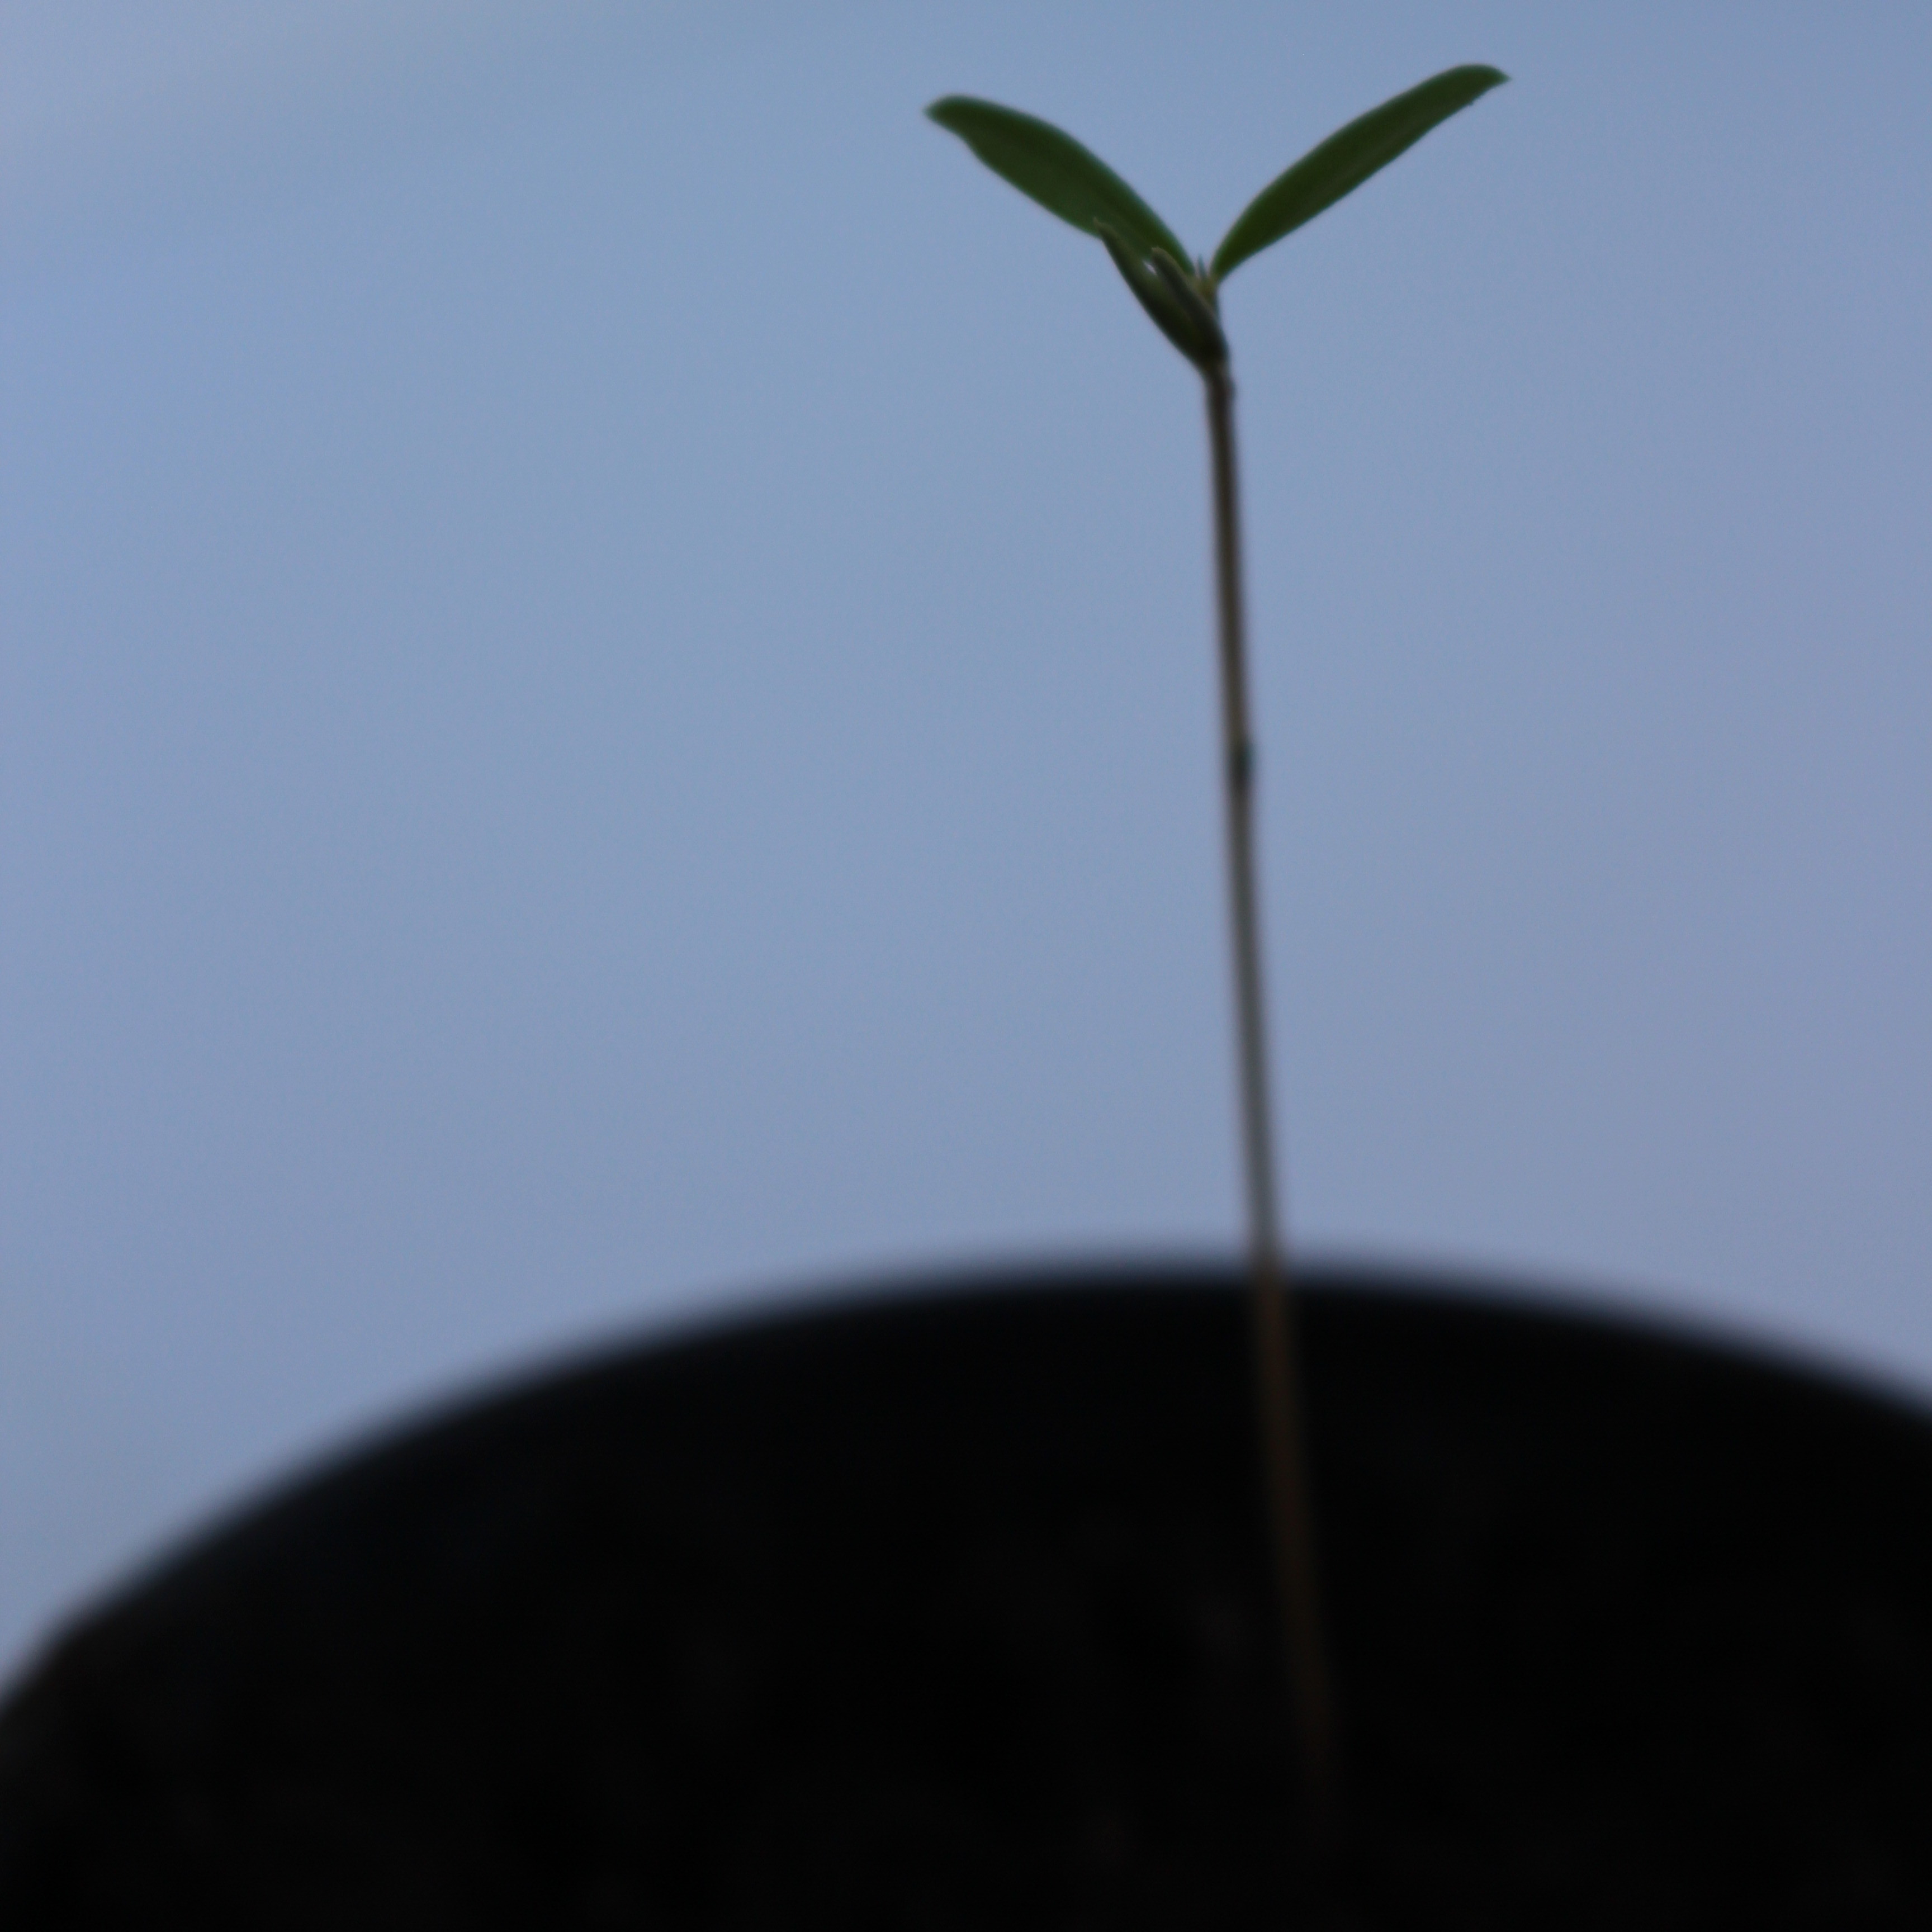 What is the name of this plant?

Vicia sativa
